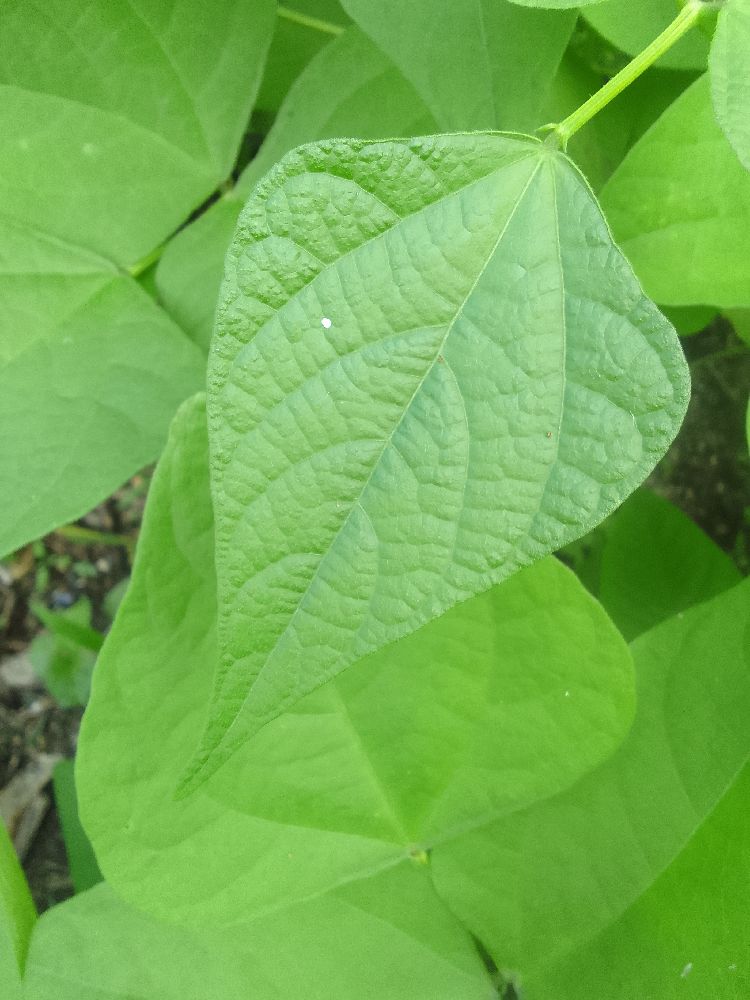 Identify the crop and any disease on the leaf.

common bean, healthy
